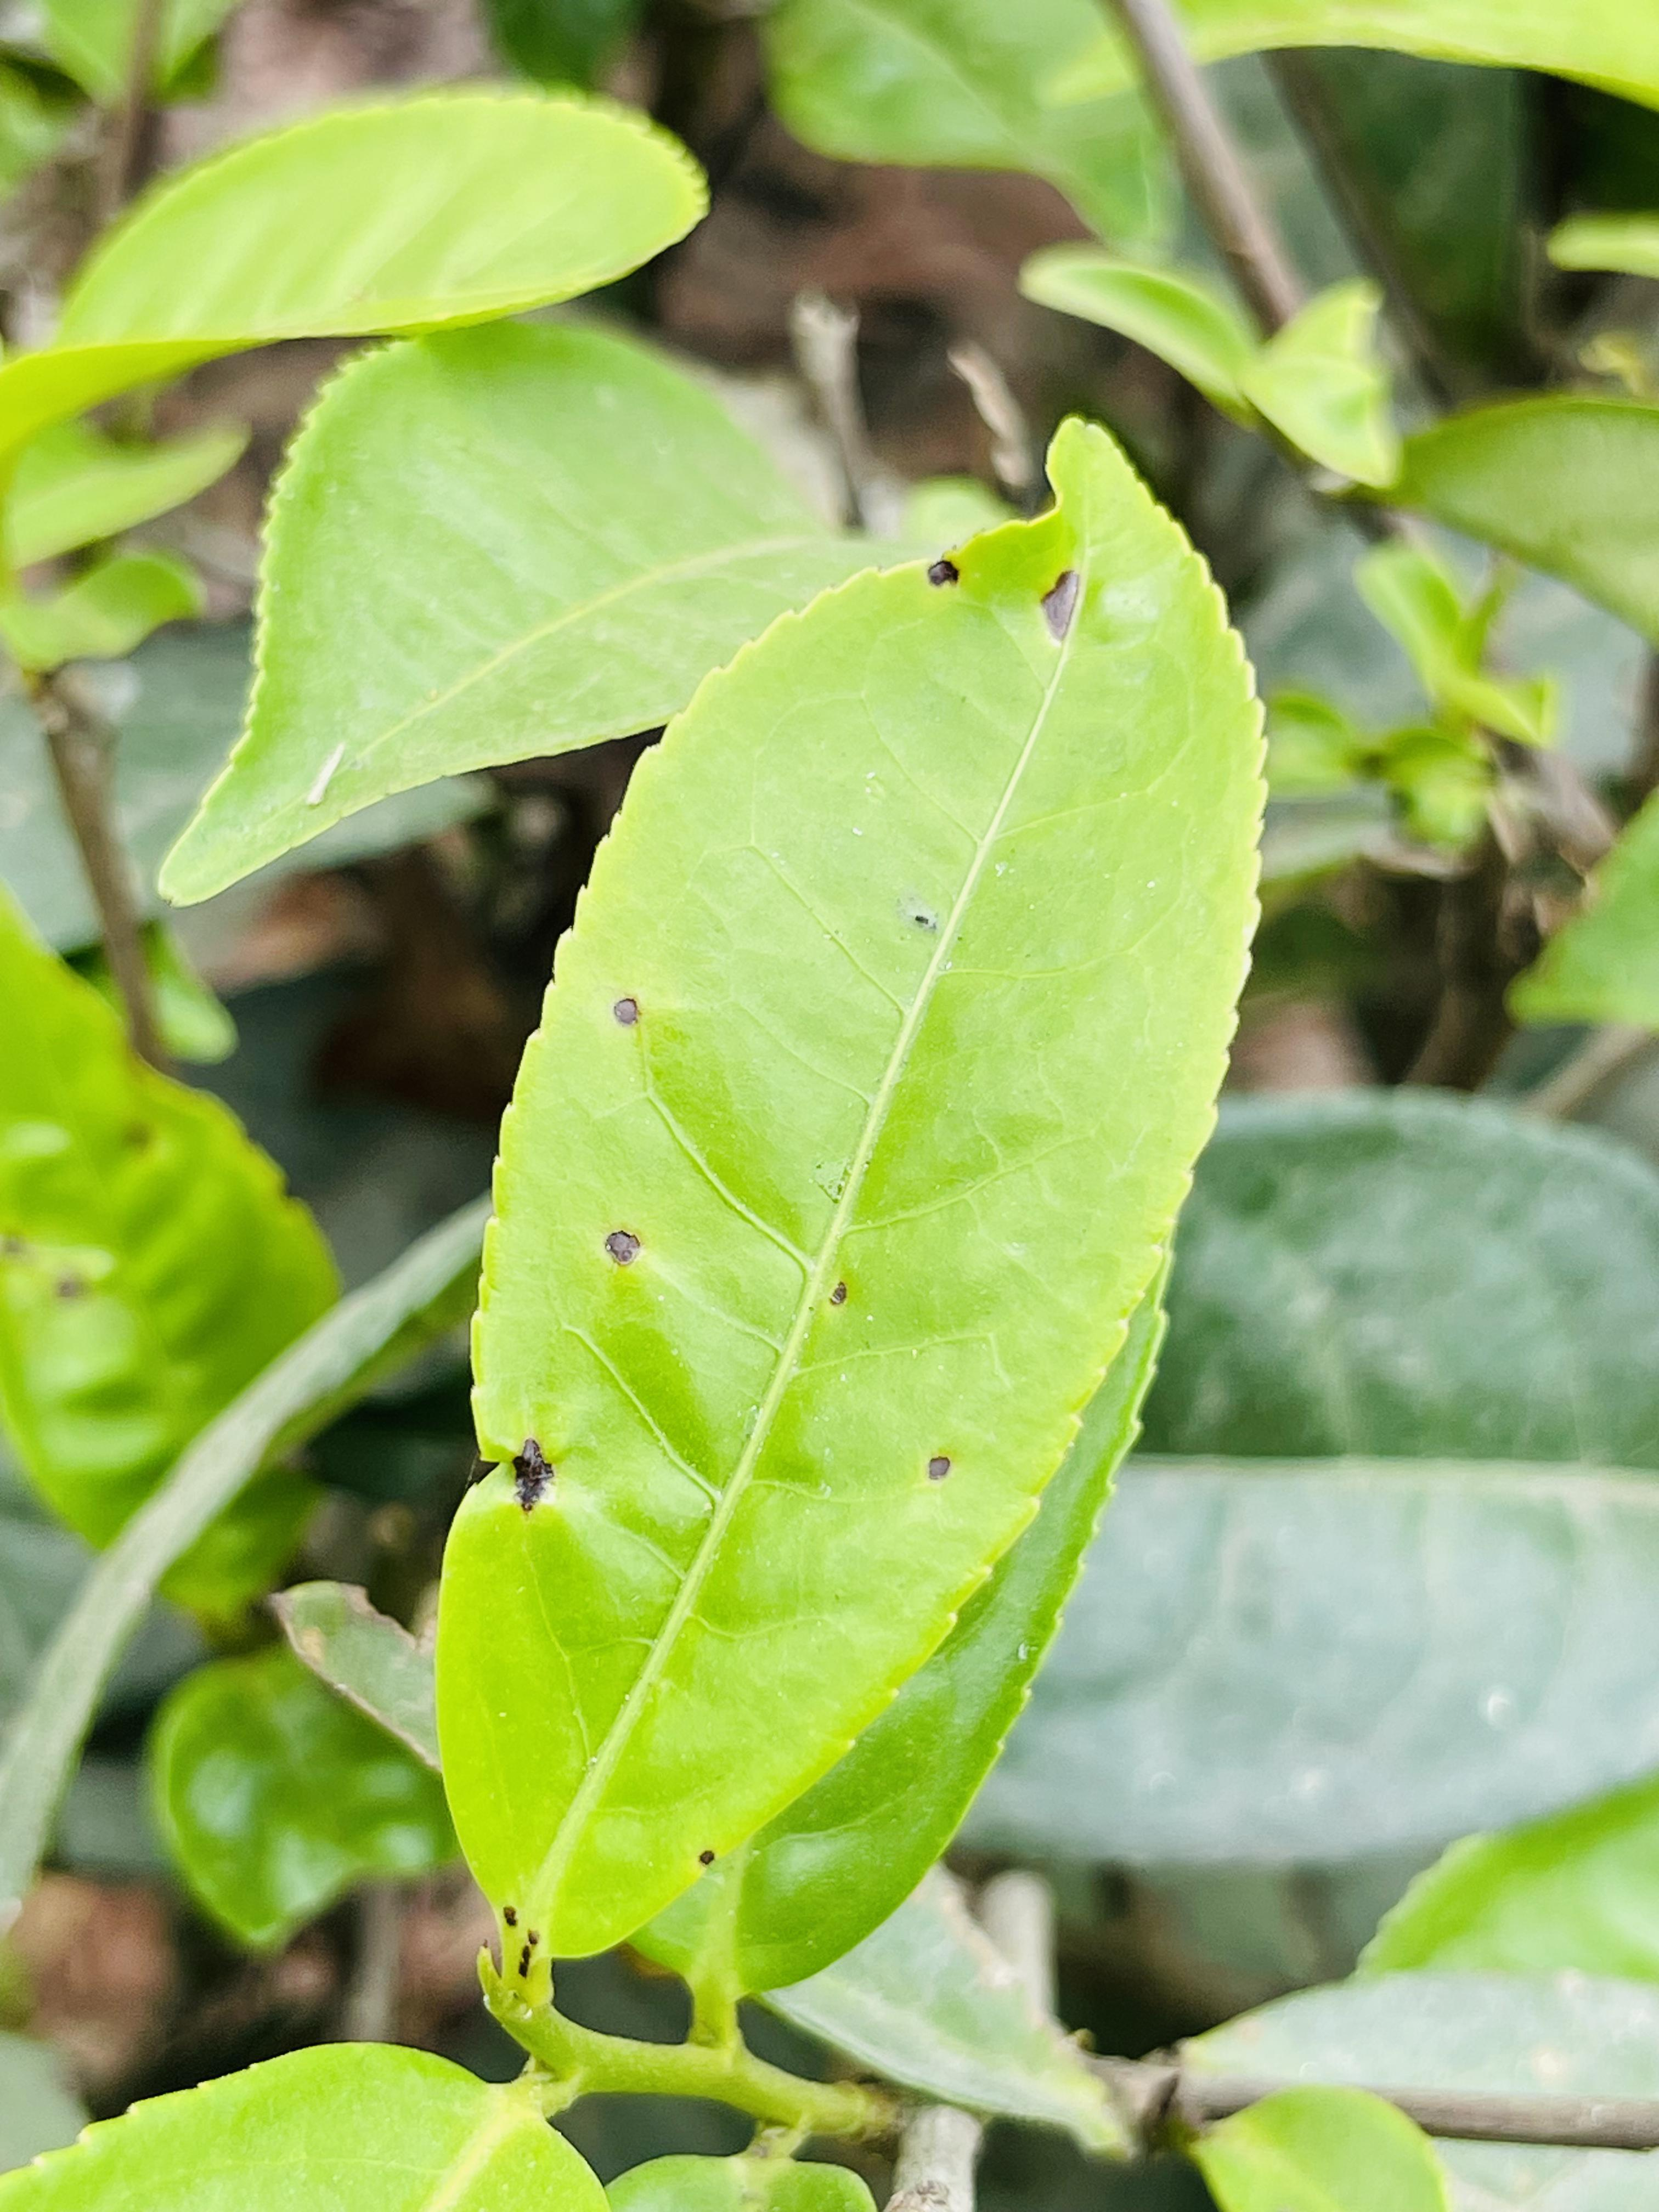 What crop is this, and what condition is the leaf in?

tea, helopeltis
